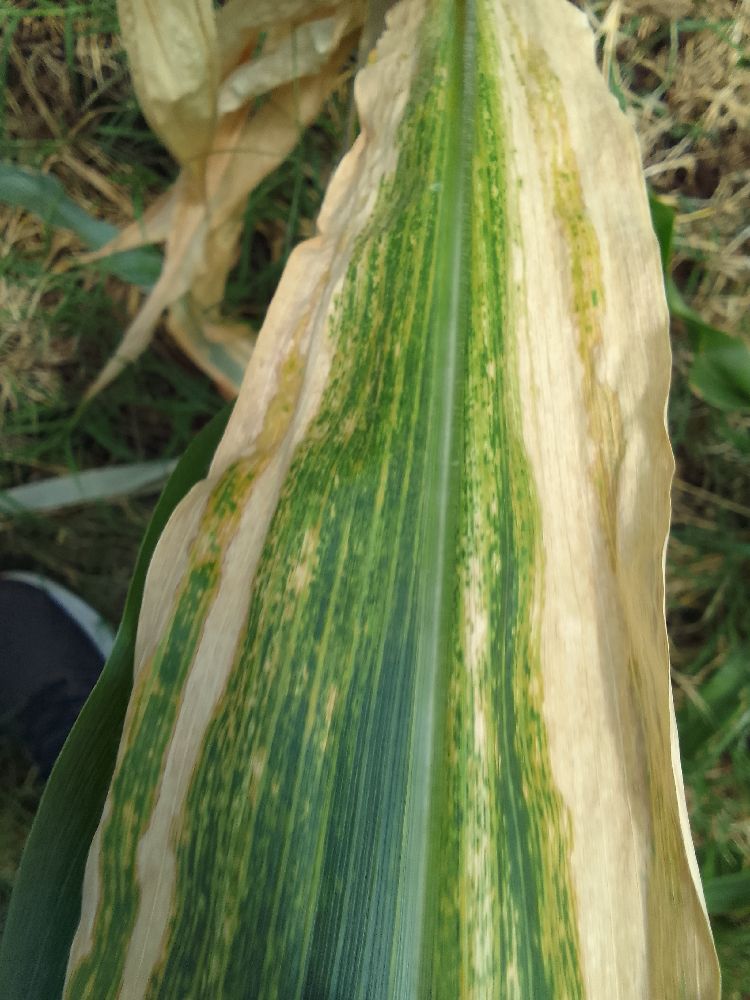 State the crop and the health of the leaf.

maize, maize lethal necrosis
